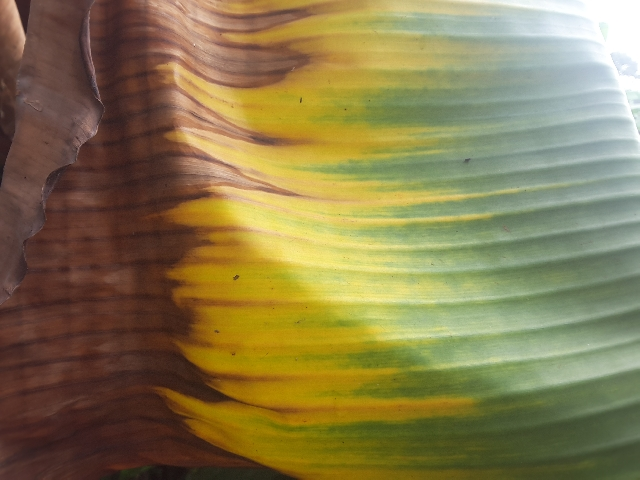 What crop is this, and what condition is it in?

banana, fusarium wilt race 1
